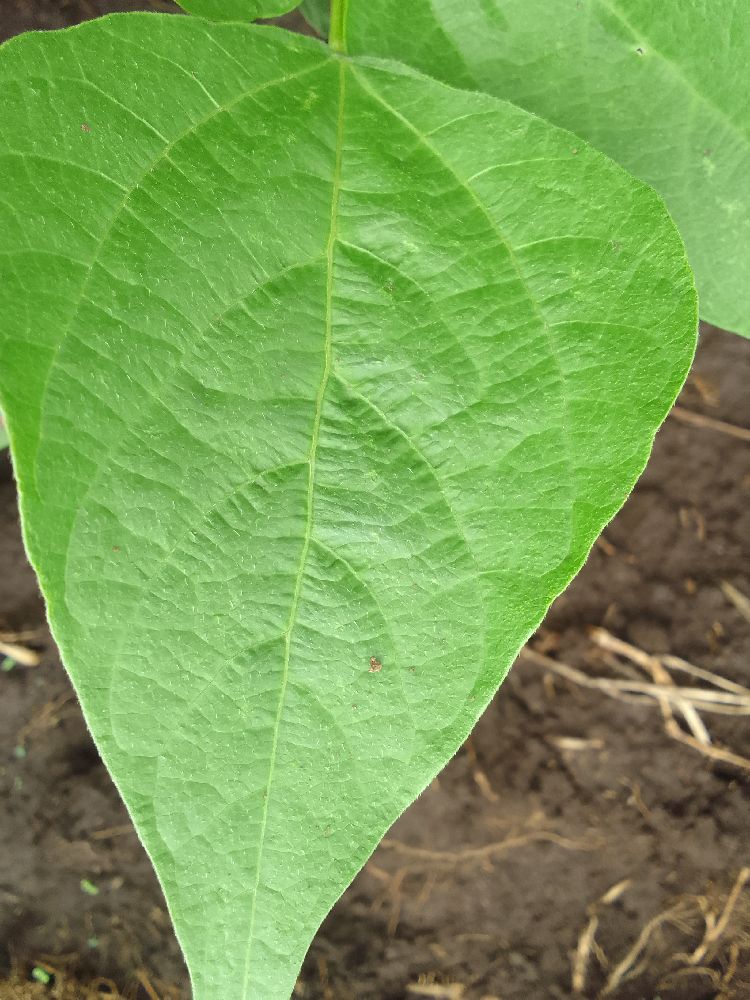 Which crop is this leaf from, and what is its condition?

common bean, healthy
